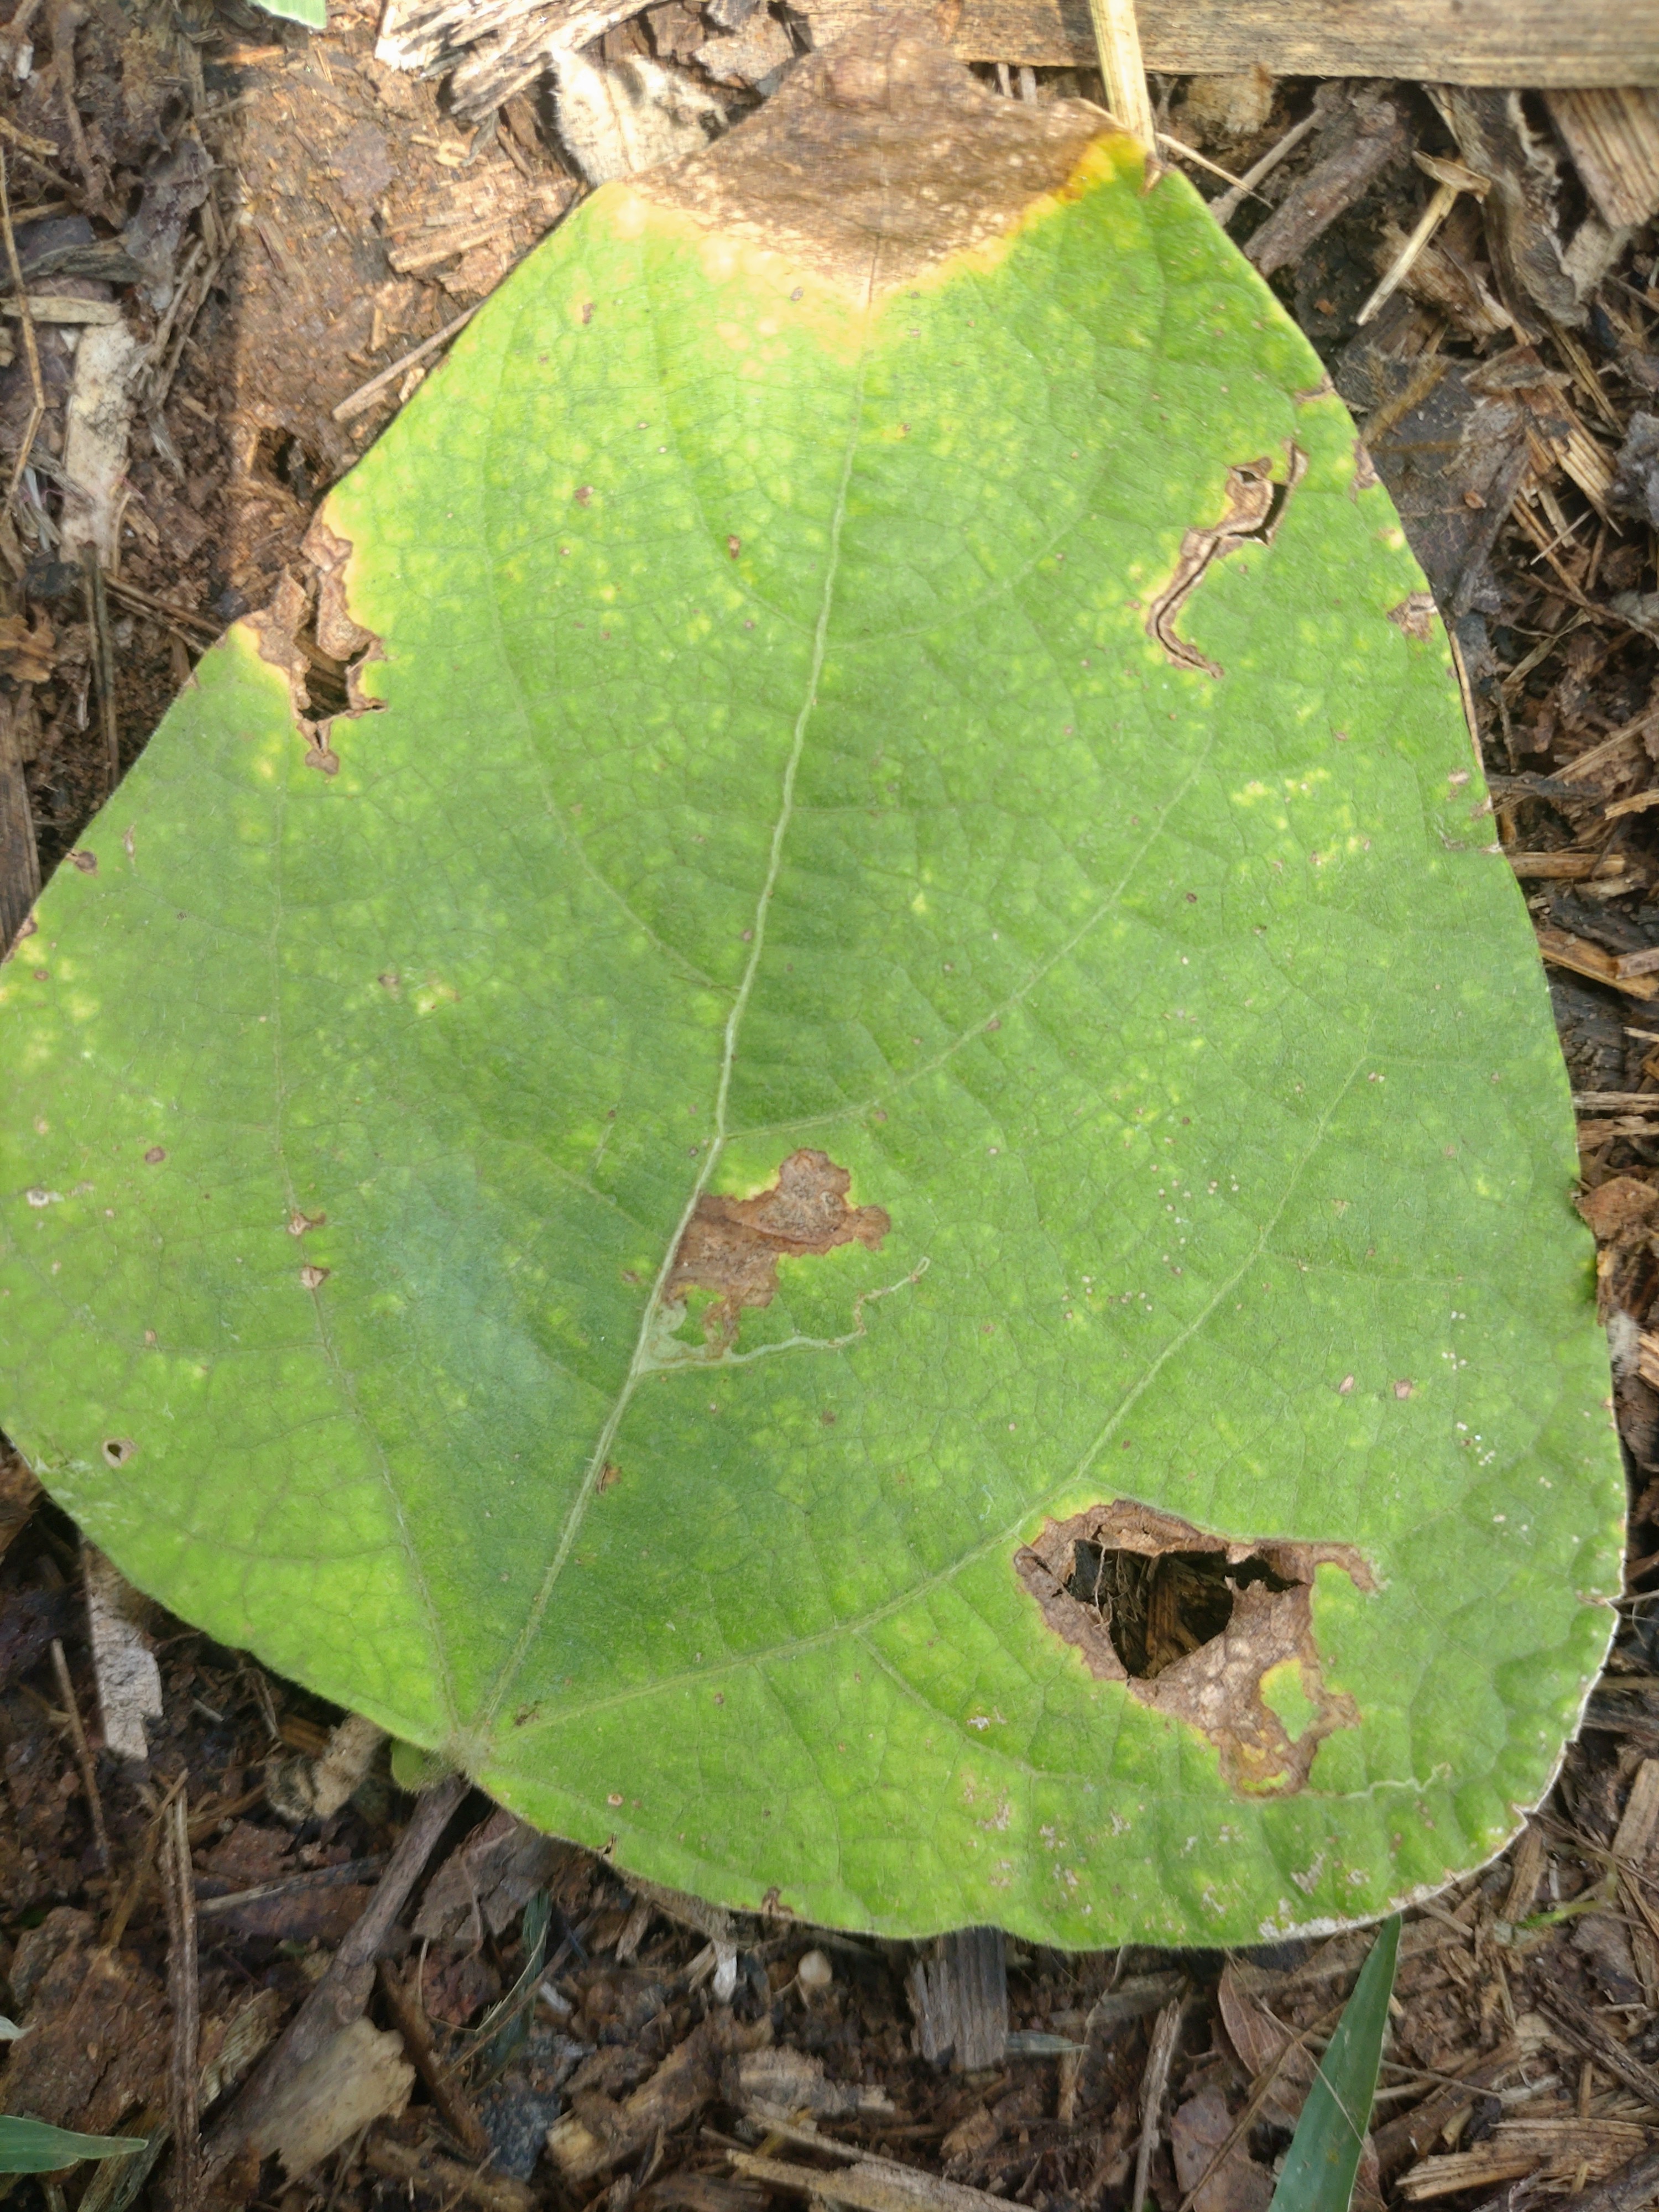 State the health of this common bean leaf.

rust
